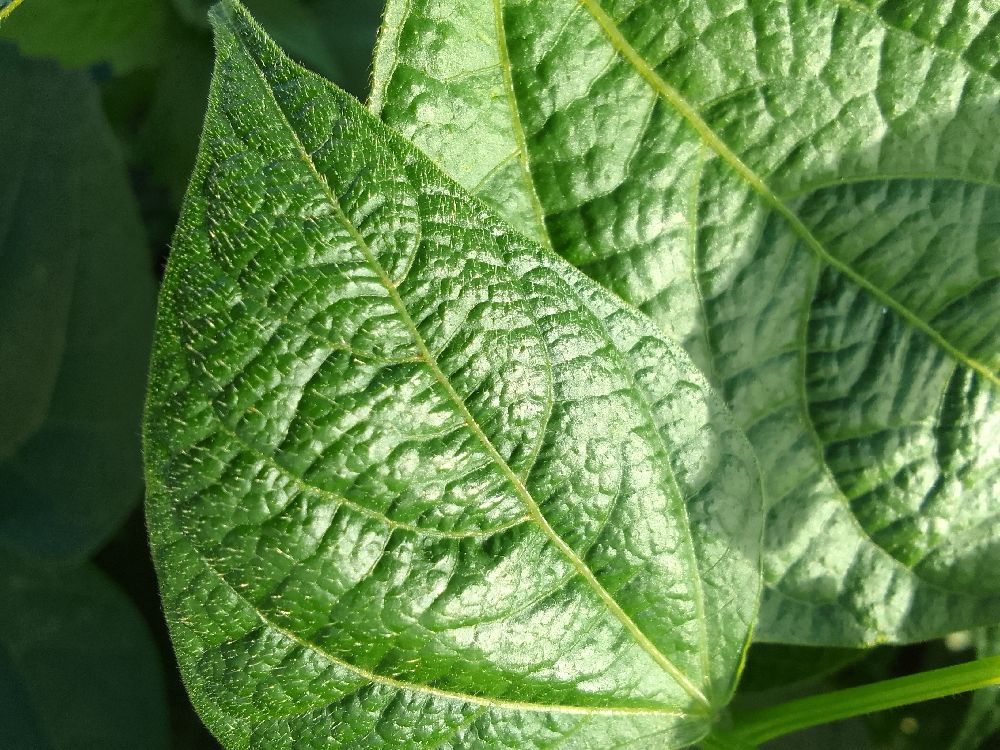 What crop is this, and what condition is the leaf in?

common bean, healthy
